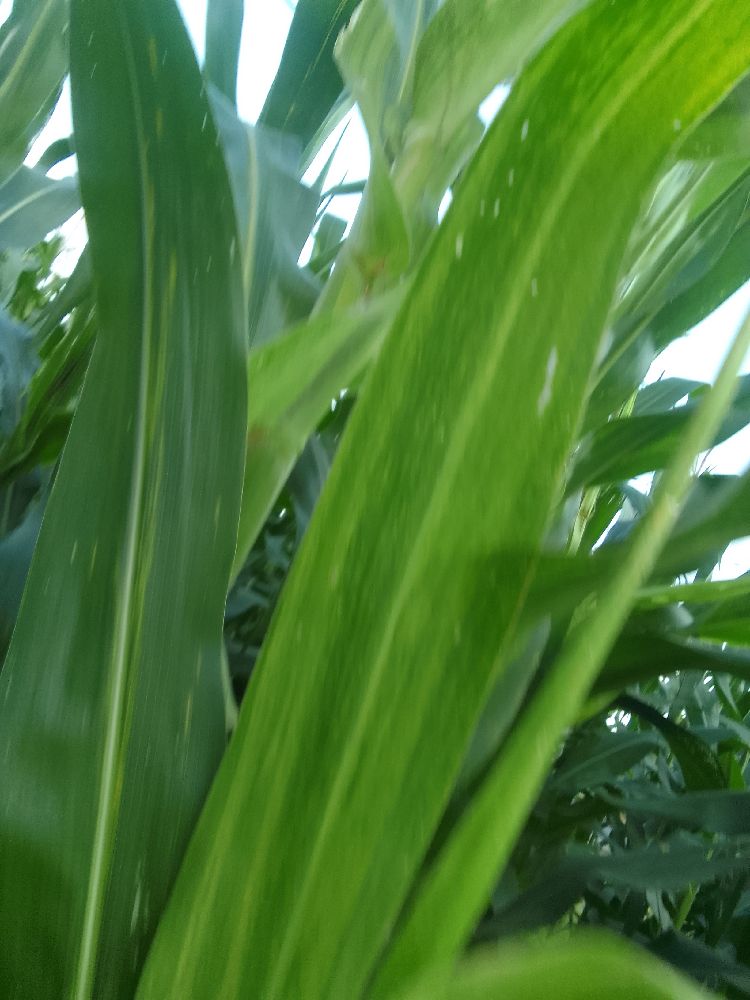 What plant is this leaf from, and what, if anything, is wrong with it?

maize, maize lethal necrosis
